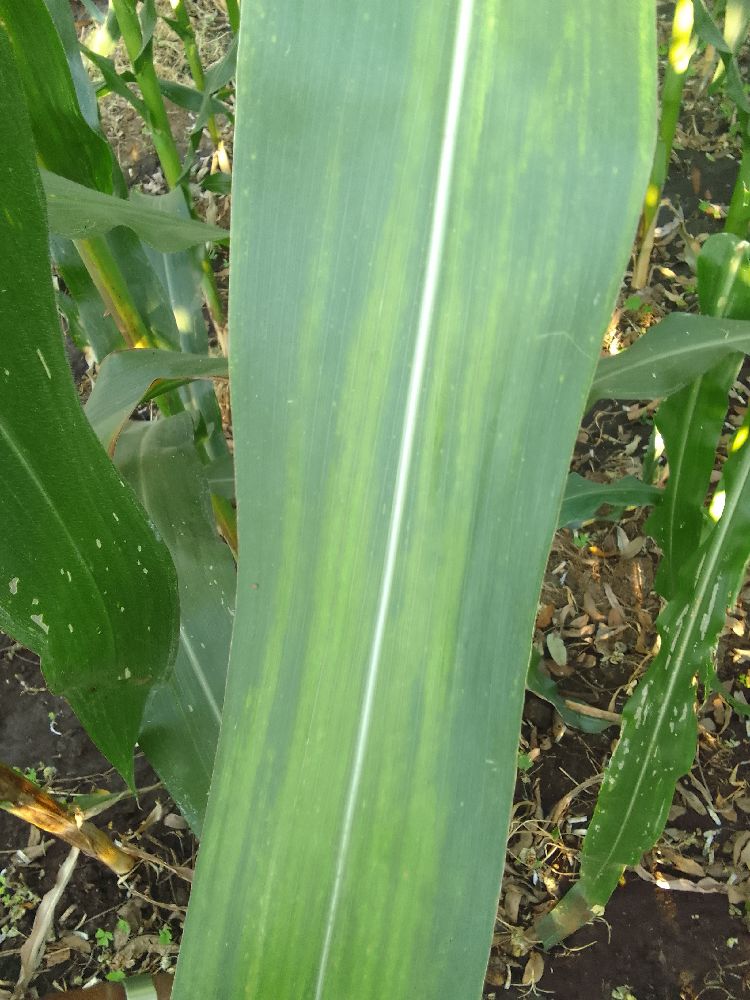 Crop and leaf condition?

maize, maize lethal necrosis
